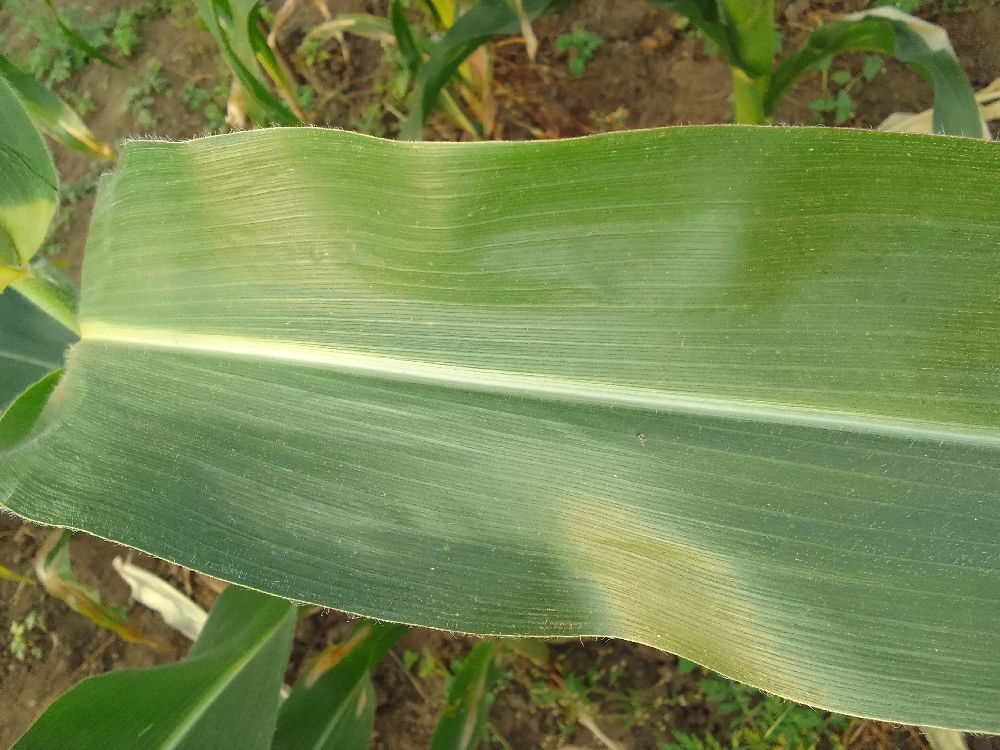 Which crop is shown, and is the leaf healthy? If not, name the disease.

maize, healthy
